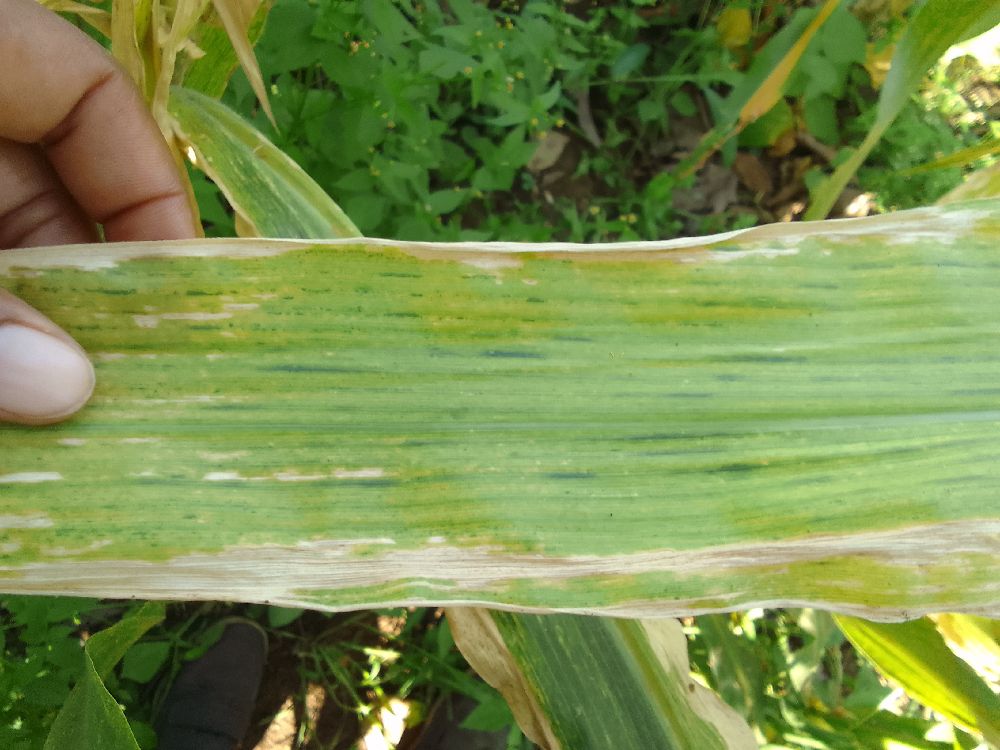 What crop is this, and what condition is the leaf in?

maize, maize lethal necrosis
